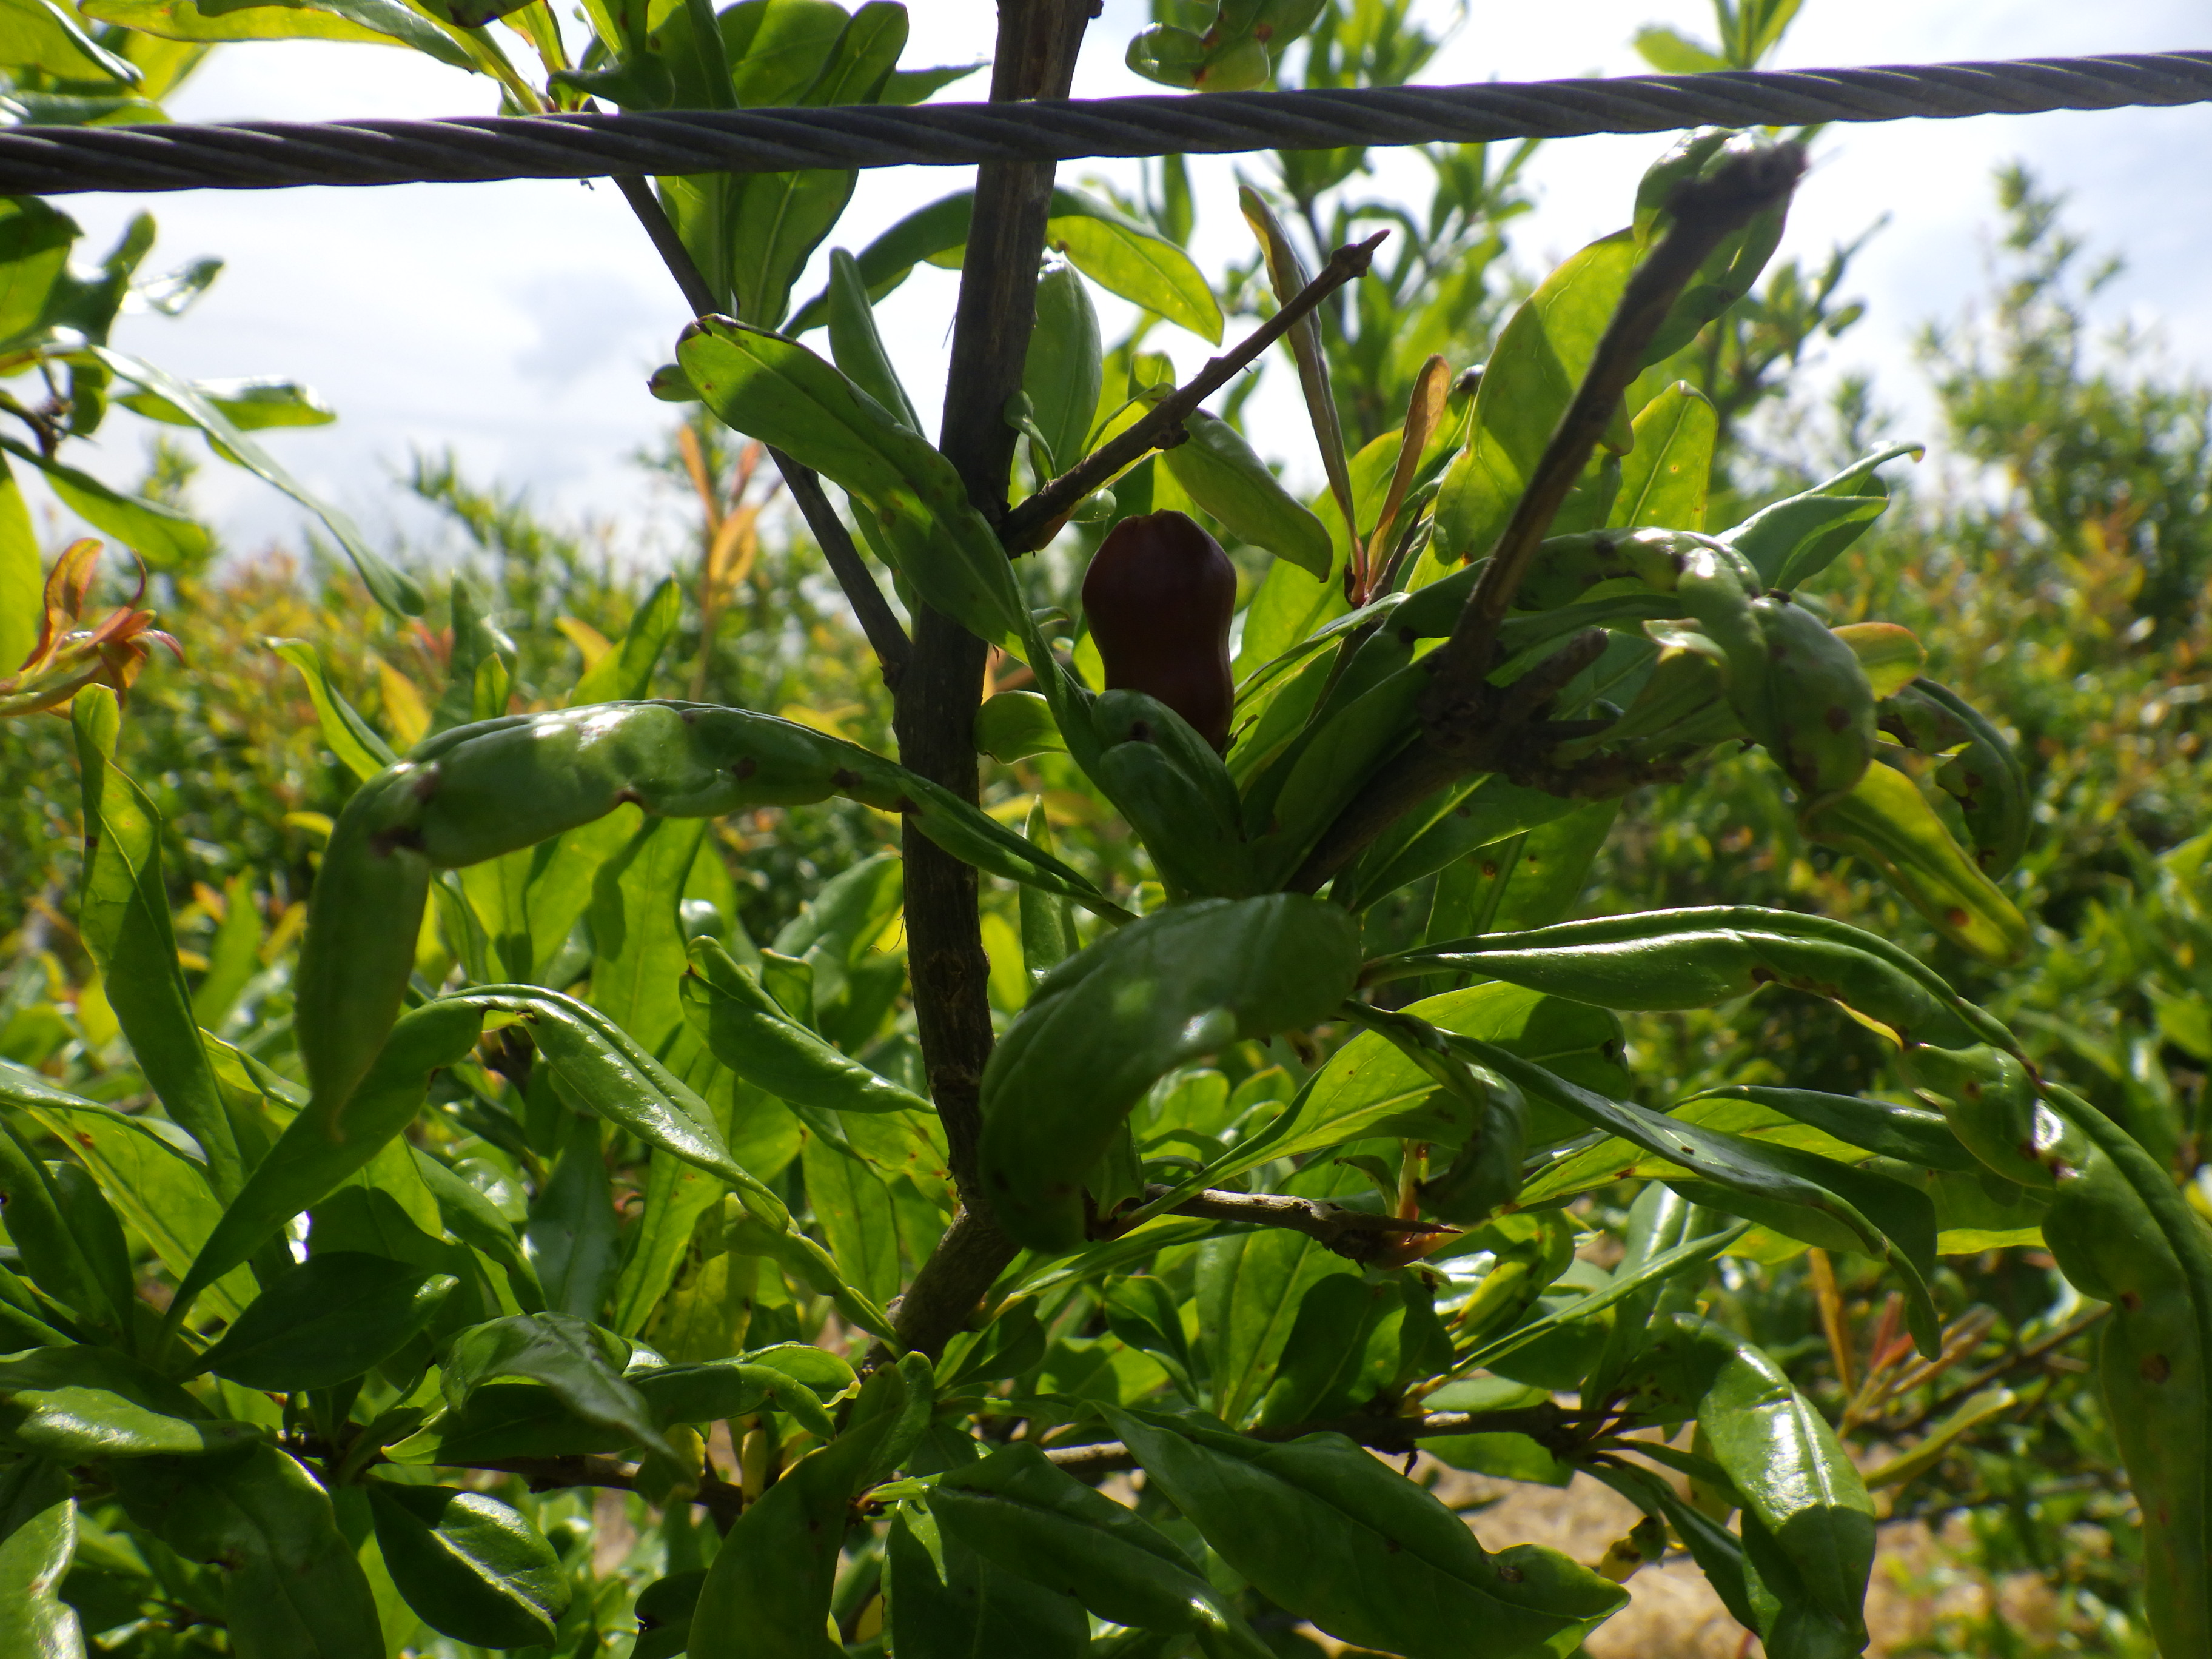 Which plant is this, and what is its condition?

pomegranate, coniella granati
